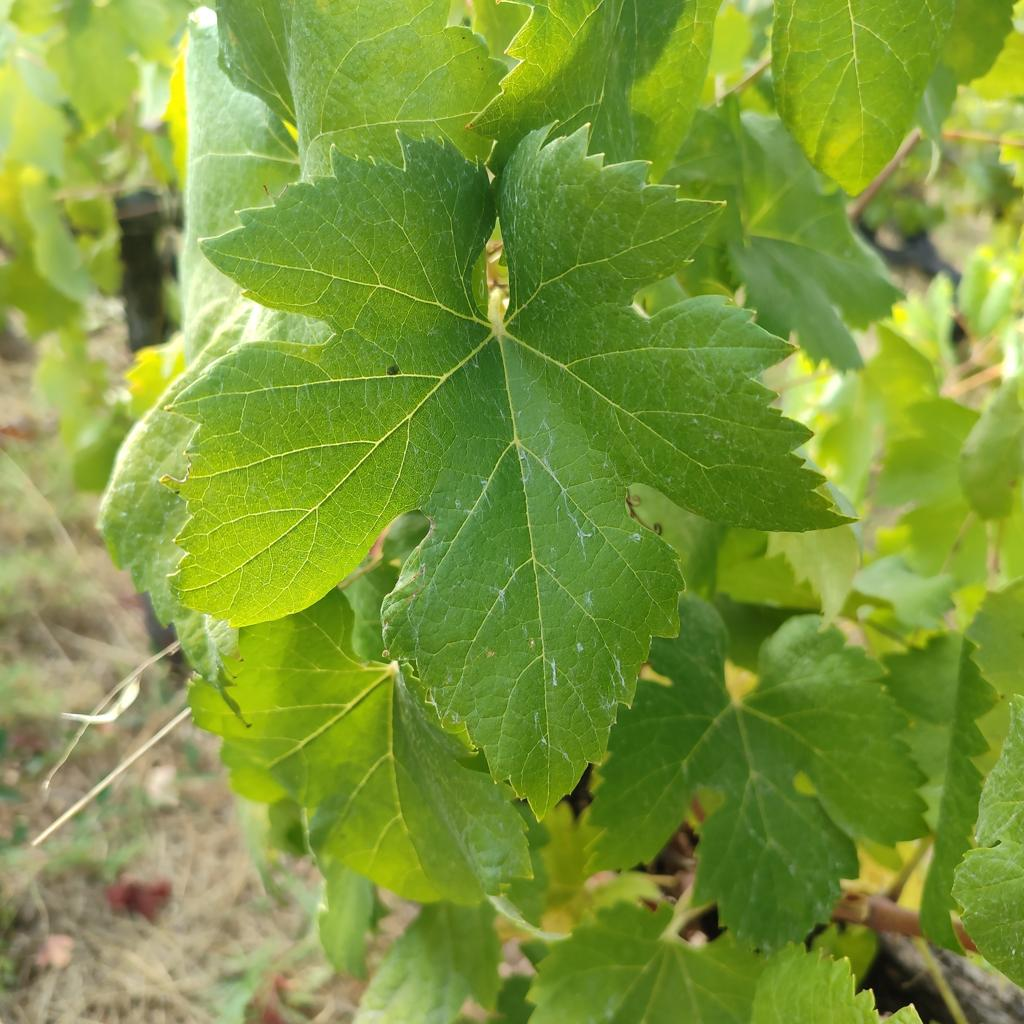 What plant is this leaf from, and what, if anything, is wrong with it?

grapevine, healthy
